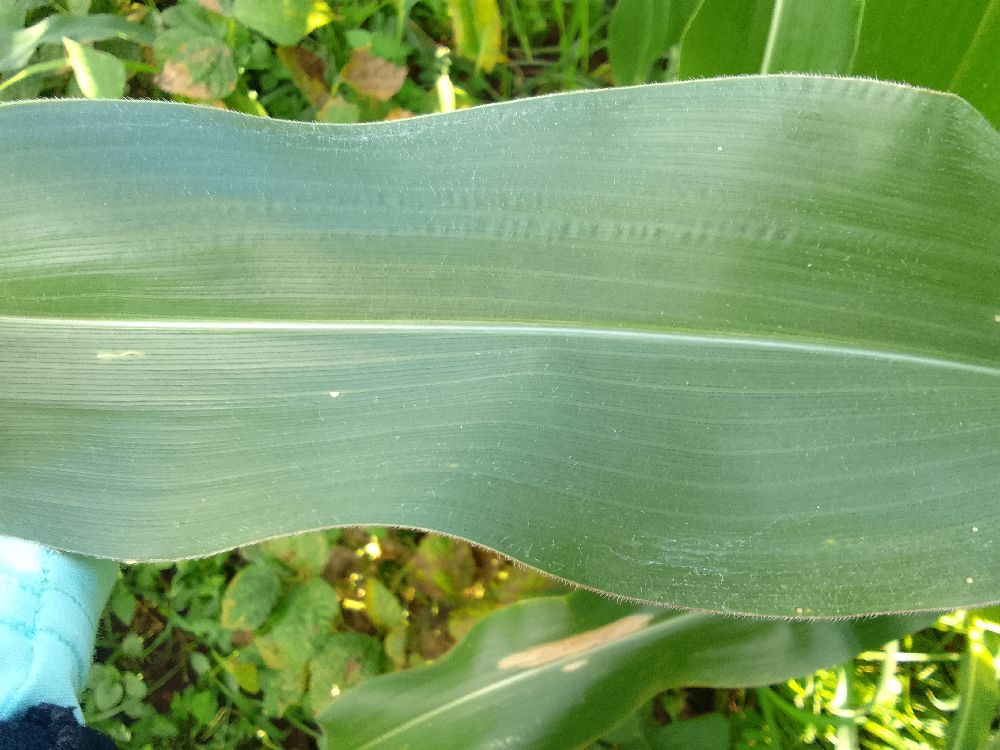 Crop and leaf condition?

maize, healthy
